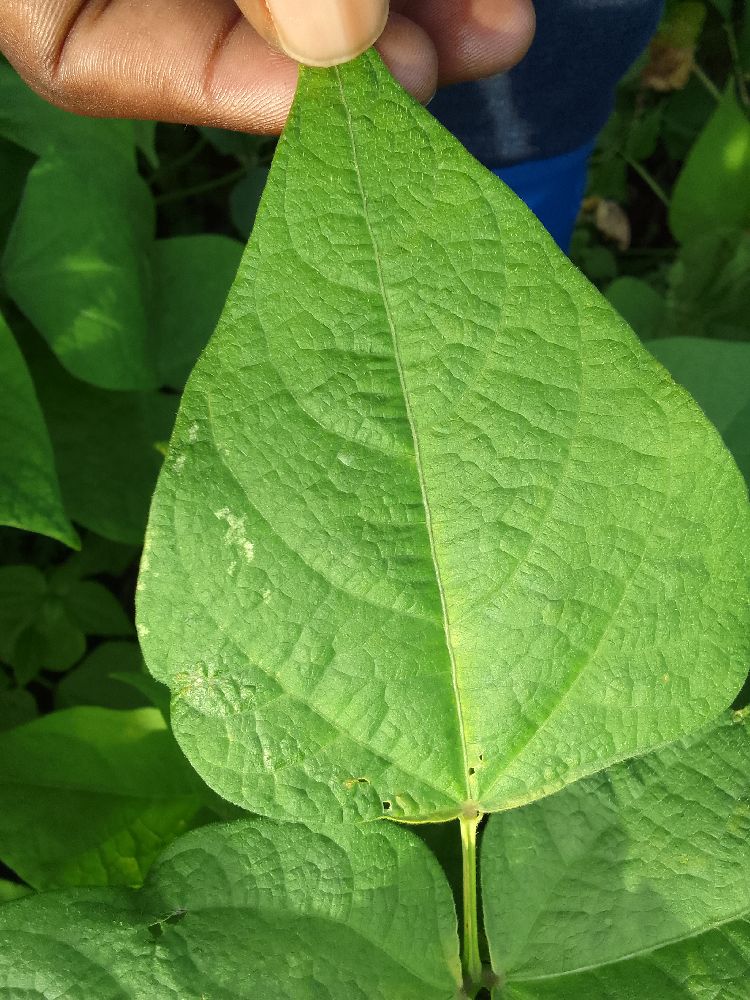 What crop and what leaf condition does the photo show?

common bean, healthy
